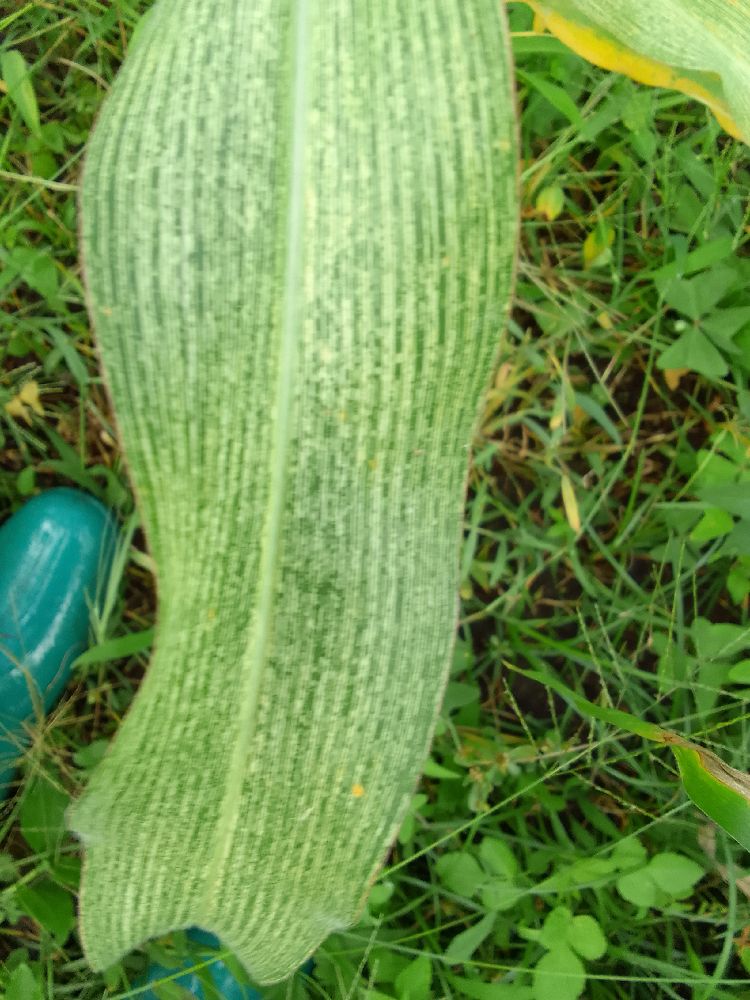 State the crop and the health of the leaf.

maize, maize streak virus
